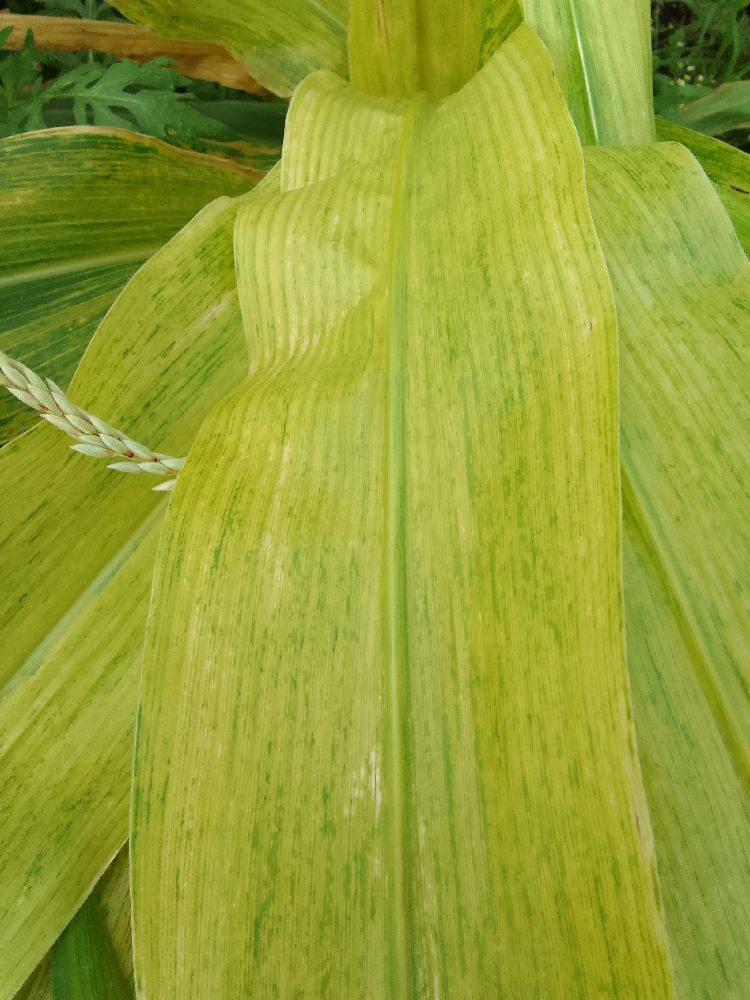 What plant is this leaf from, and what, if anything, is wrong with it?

maize, maize lethal necrosis
